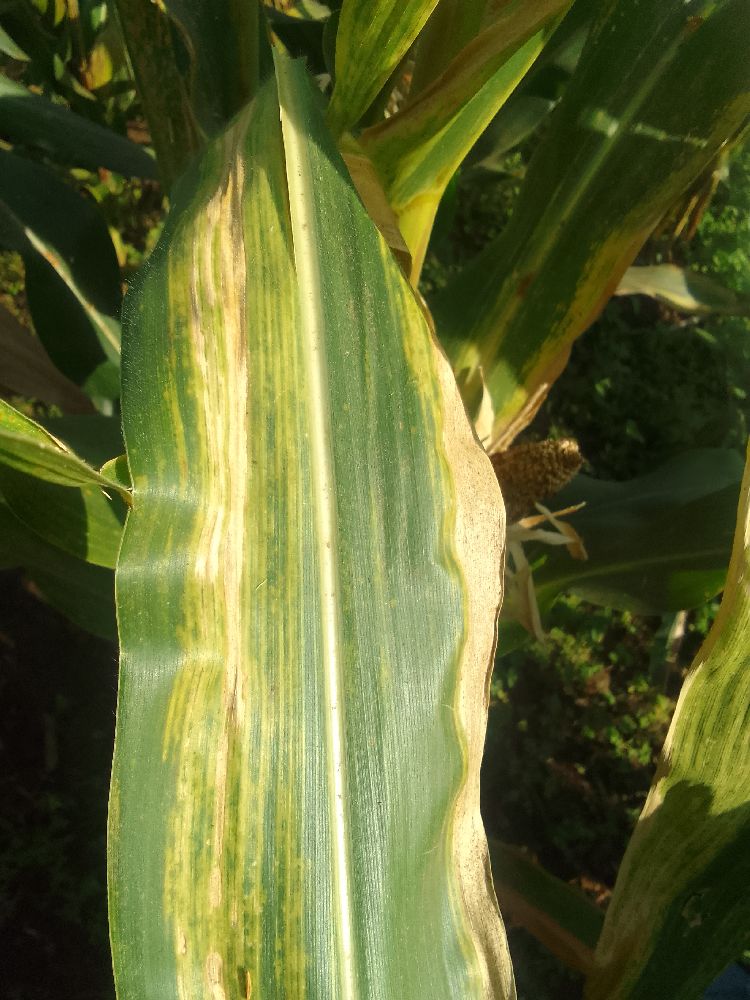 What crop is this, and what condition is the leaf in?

maize, maize lethal necrosis
